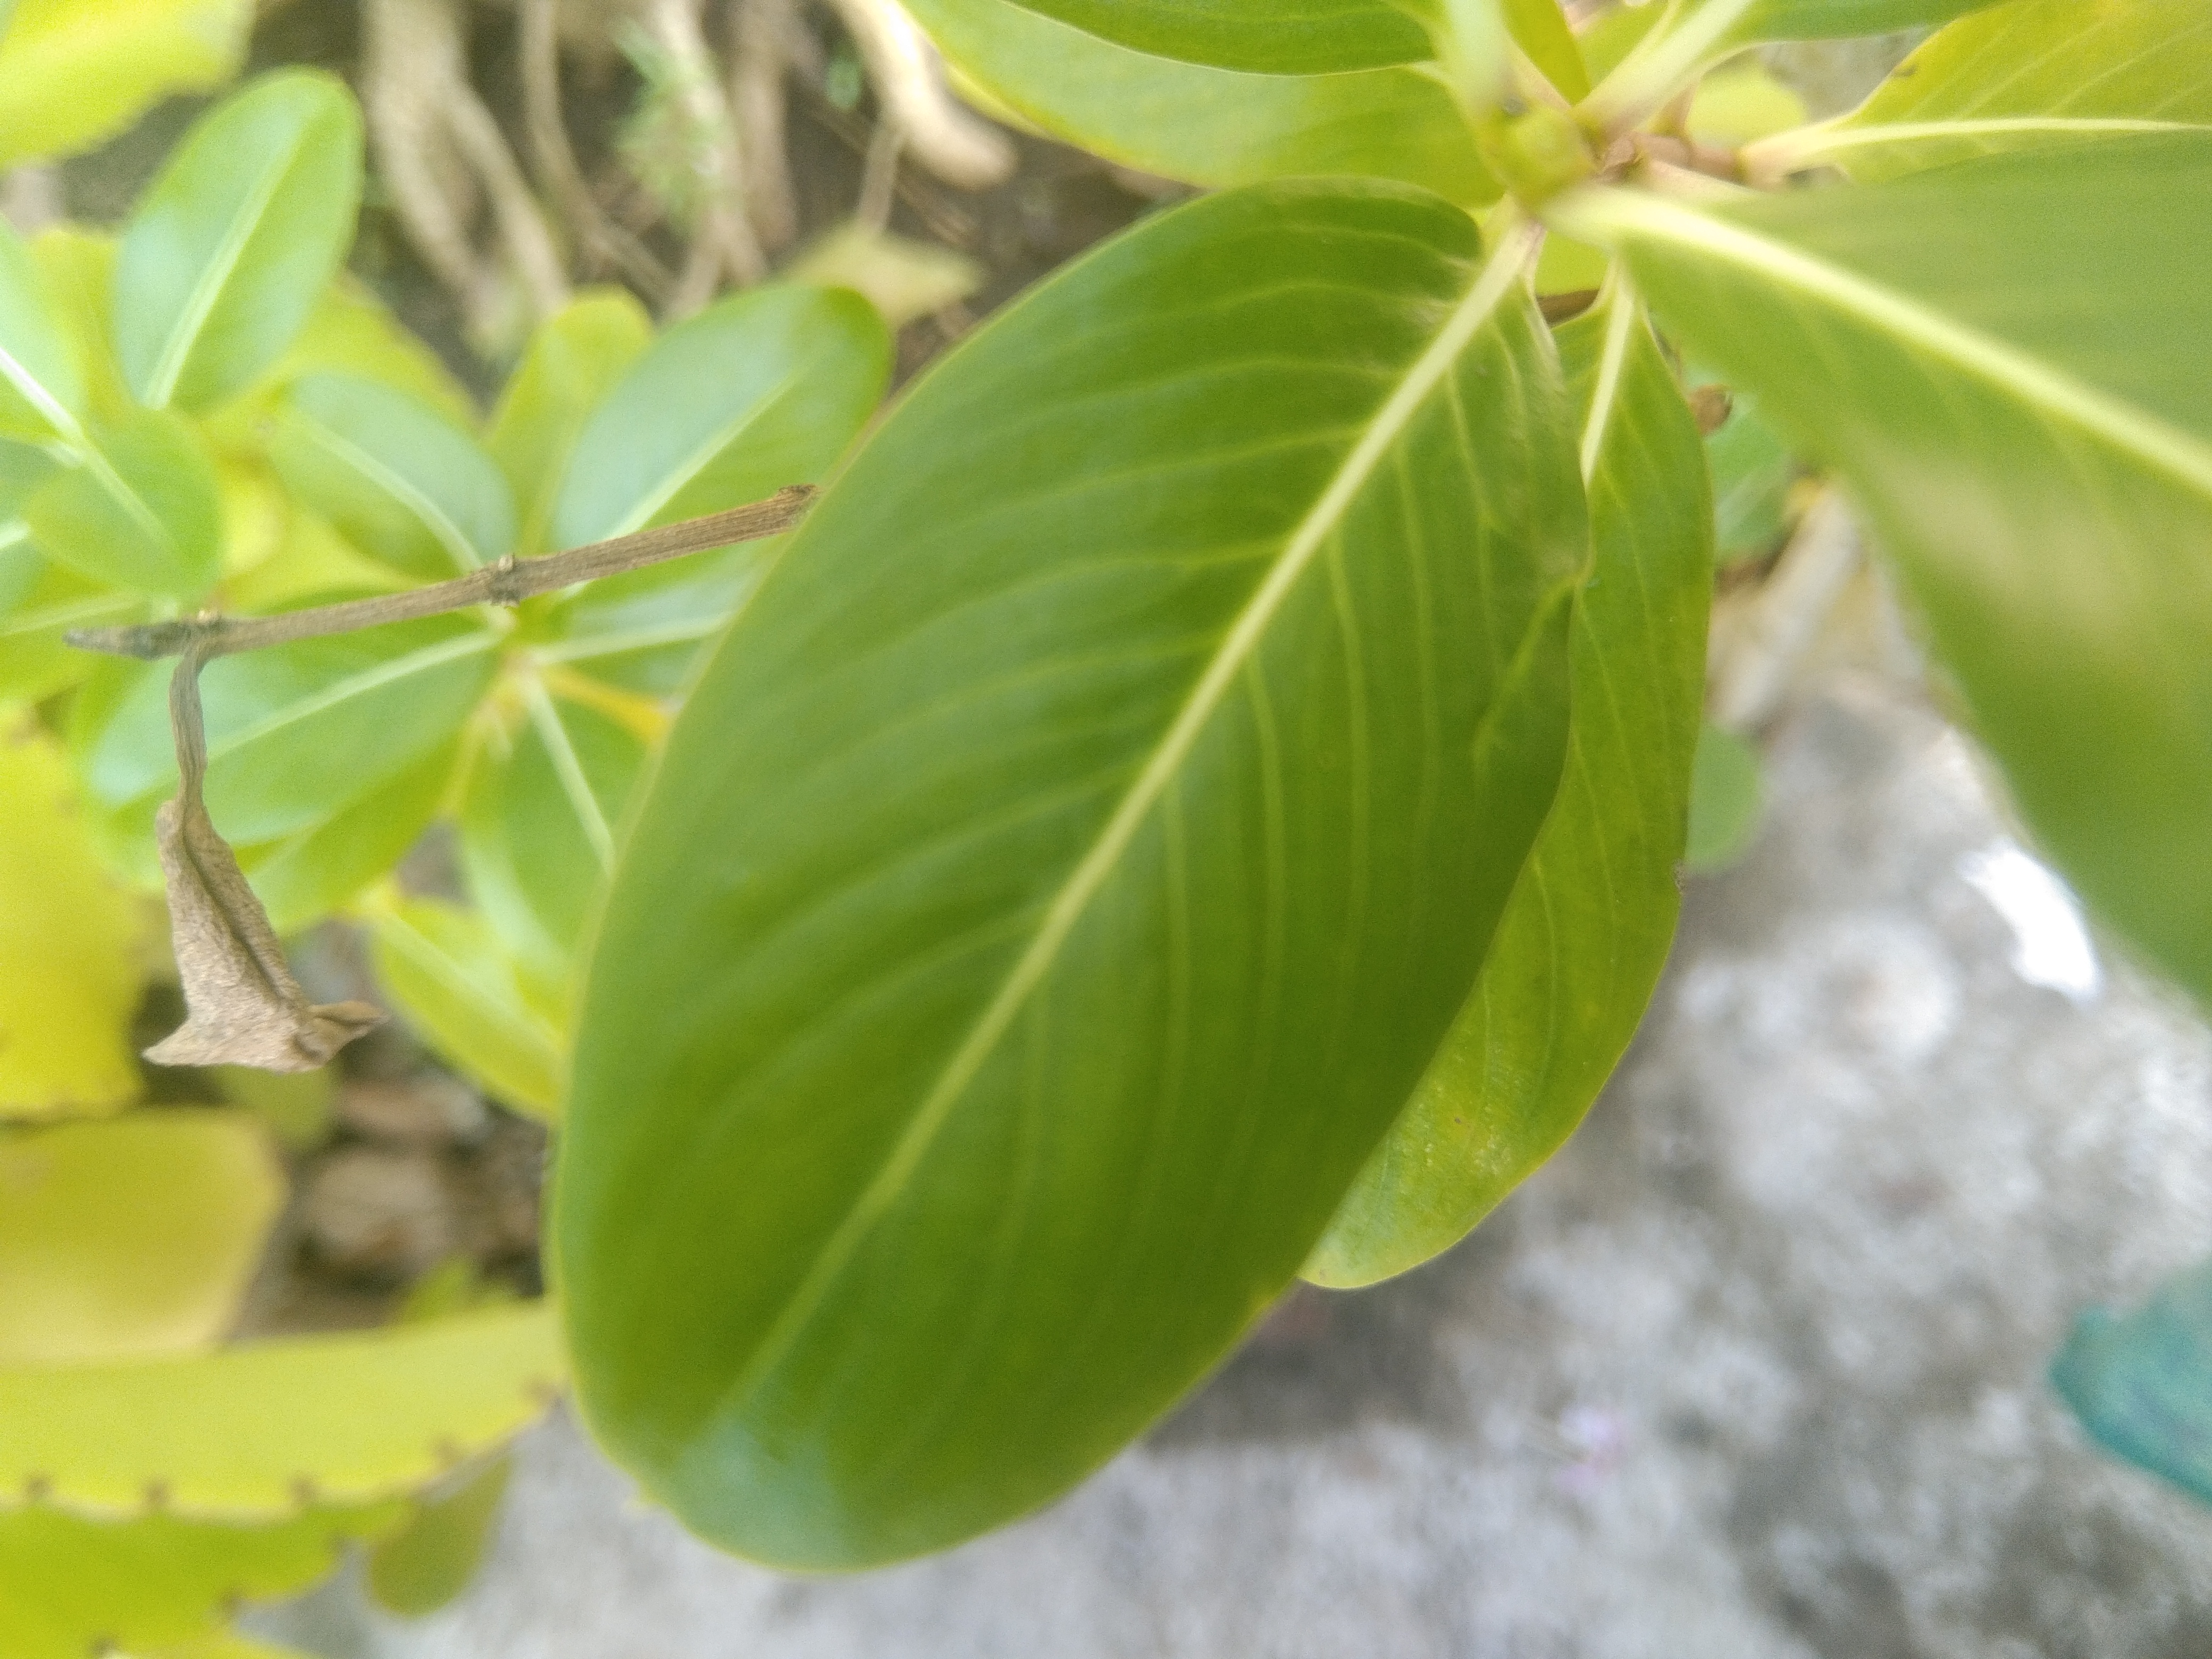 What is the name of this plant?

rose periwinkle
